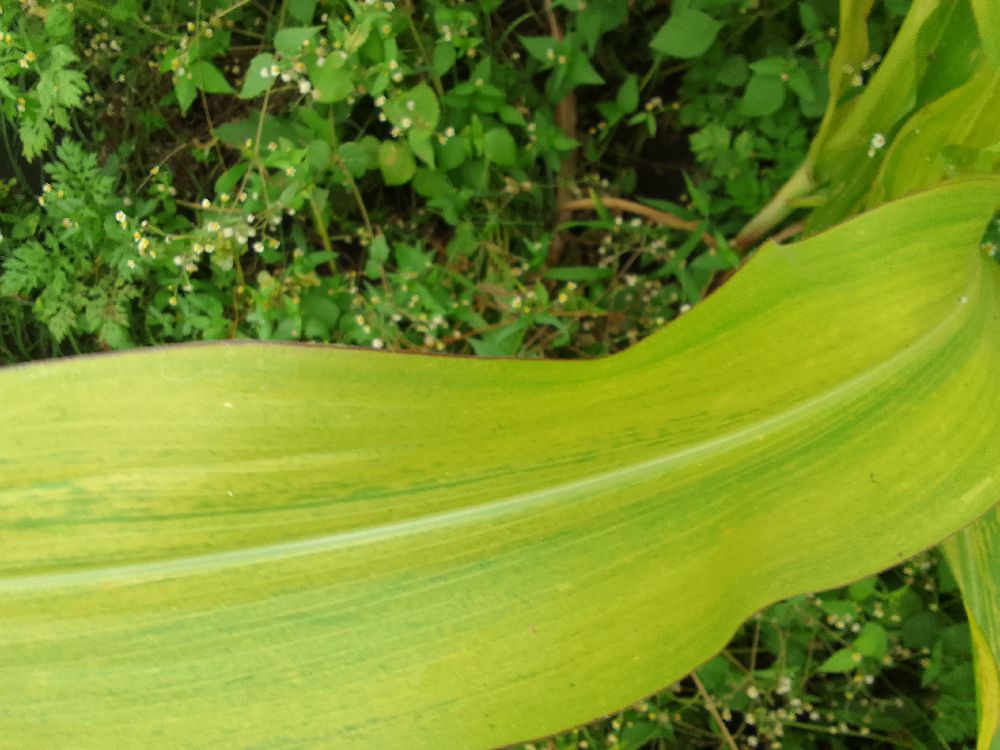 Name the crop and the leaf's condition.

maize, maize lethal necrosis
